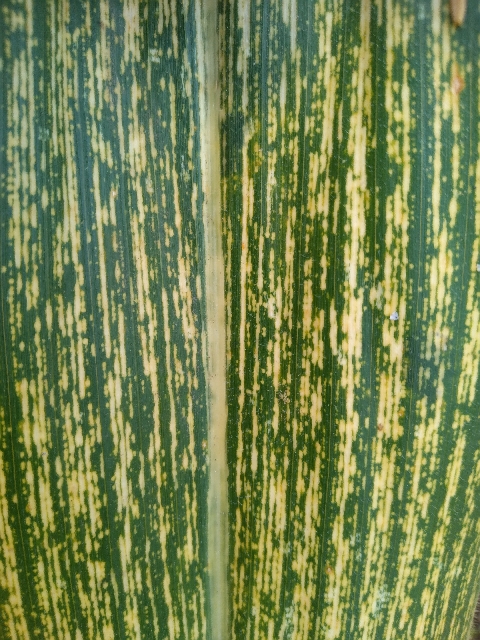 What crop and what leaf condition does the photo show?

maize, maize streak virus
